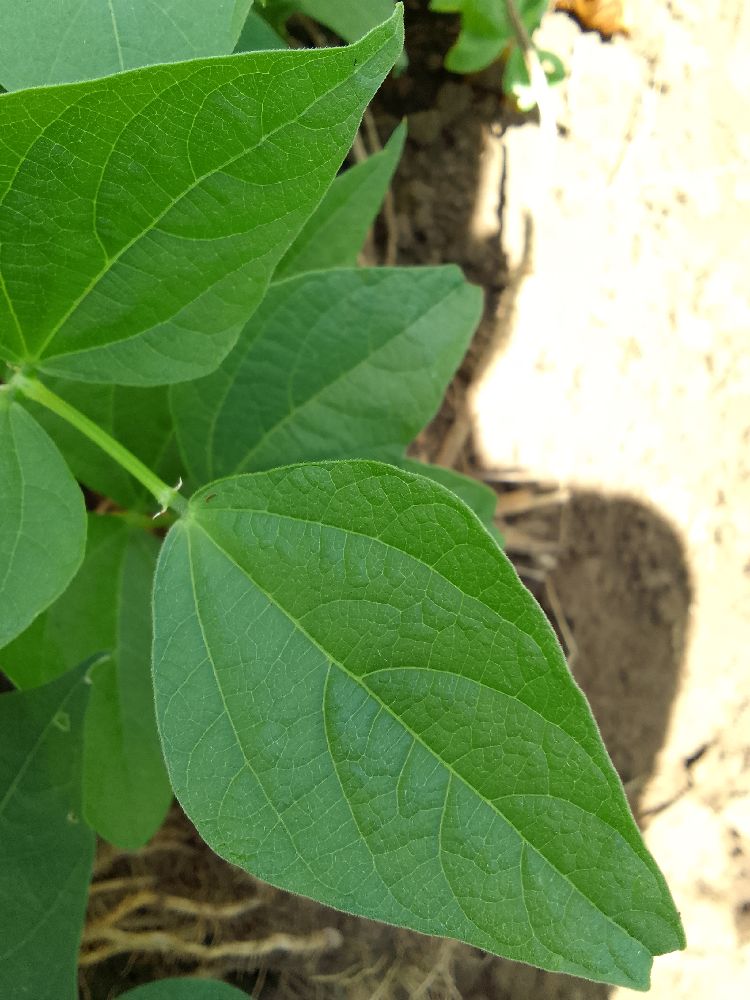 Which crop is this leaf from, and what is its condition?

common bean, healthy
